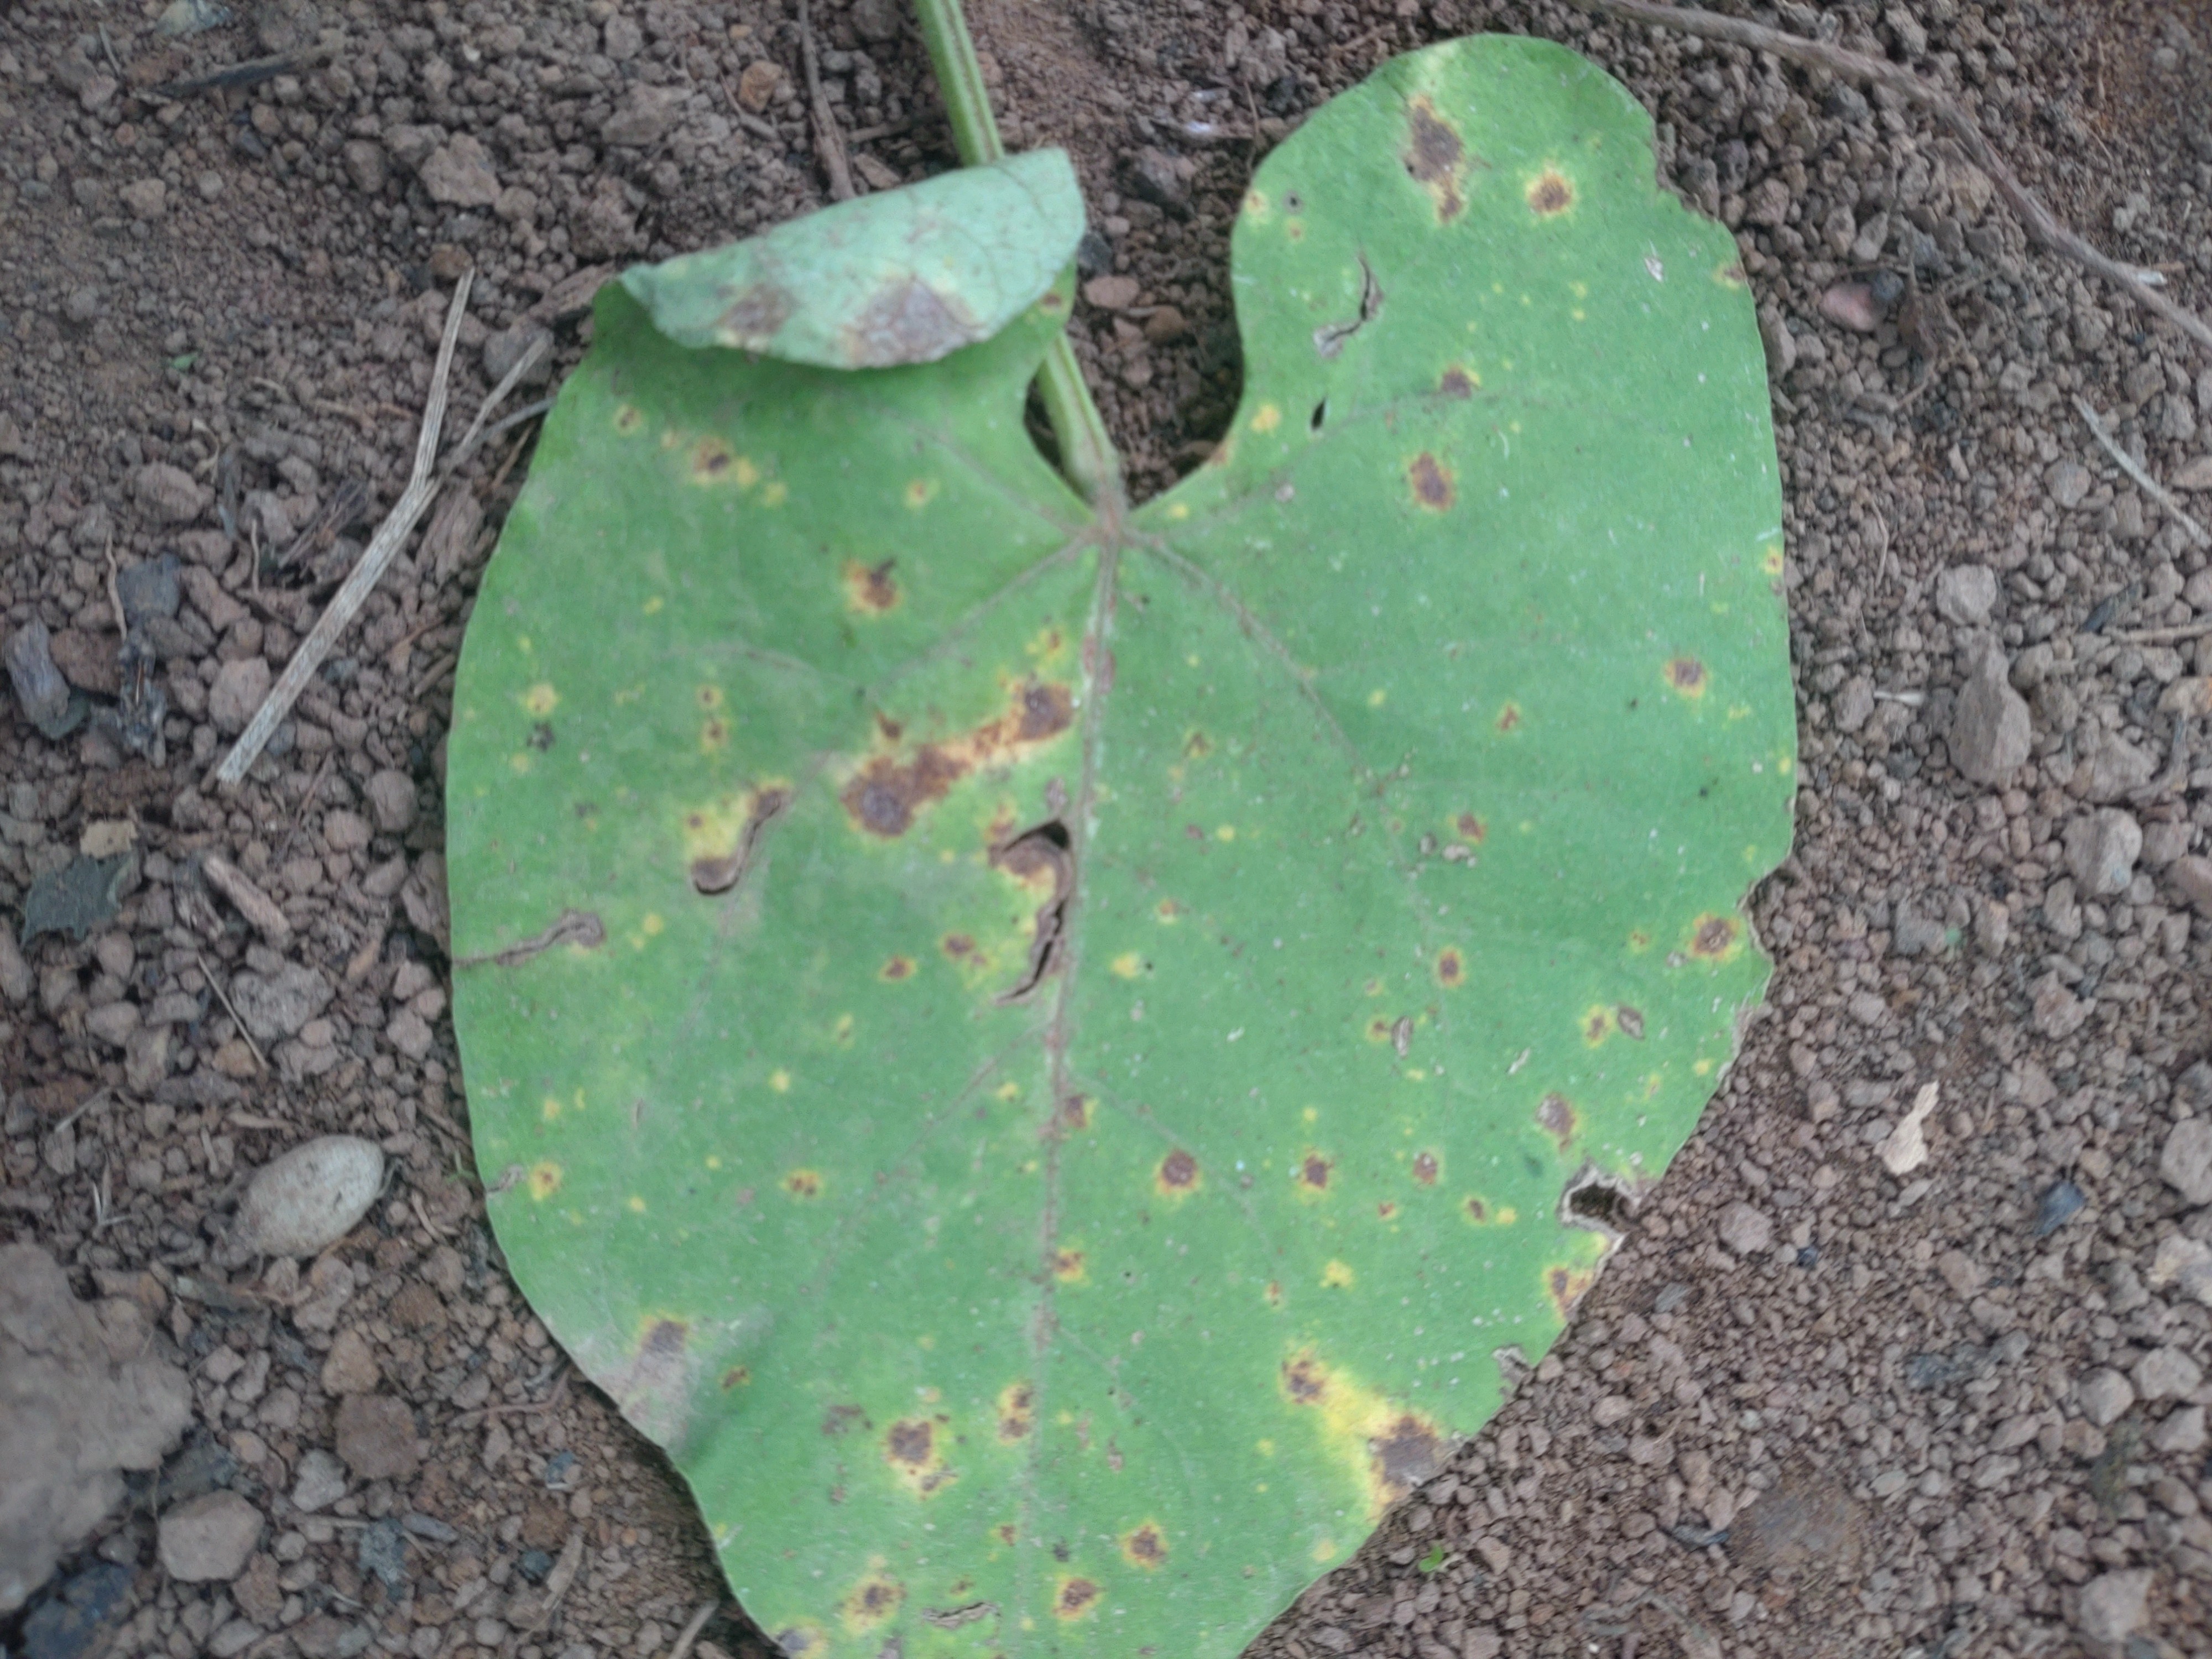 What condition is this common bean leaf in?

rust
